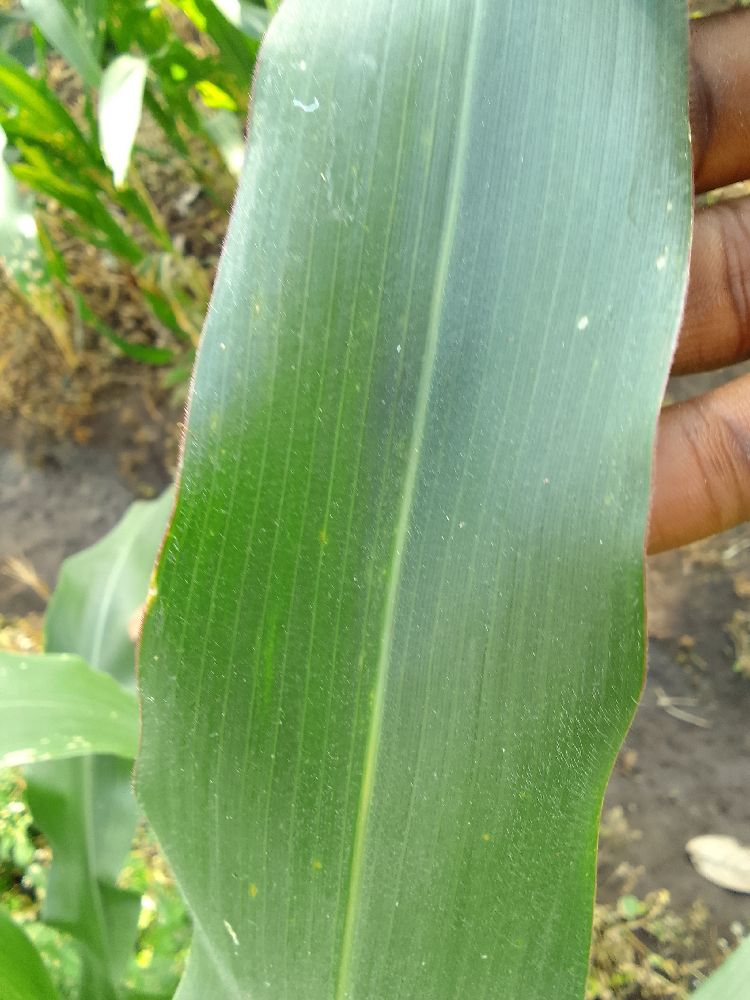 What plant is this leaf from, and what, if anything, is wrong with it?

maize, healthy
